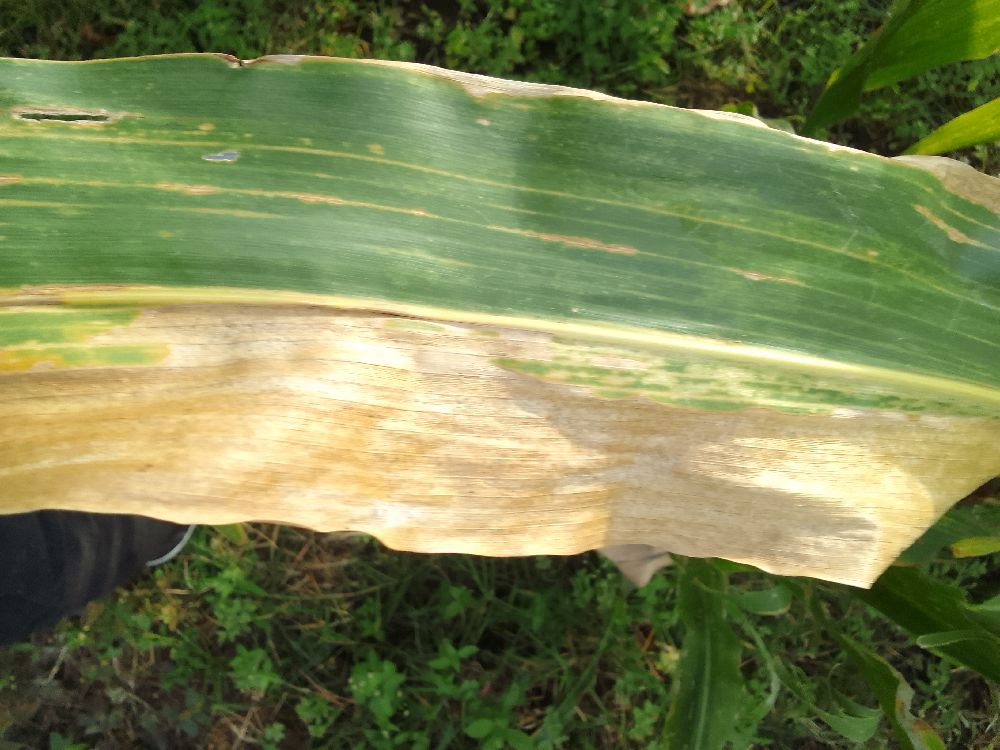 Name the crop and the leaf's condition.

maize, maize lethal necrosis
